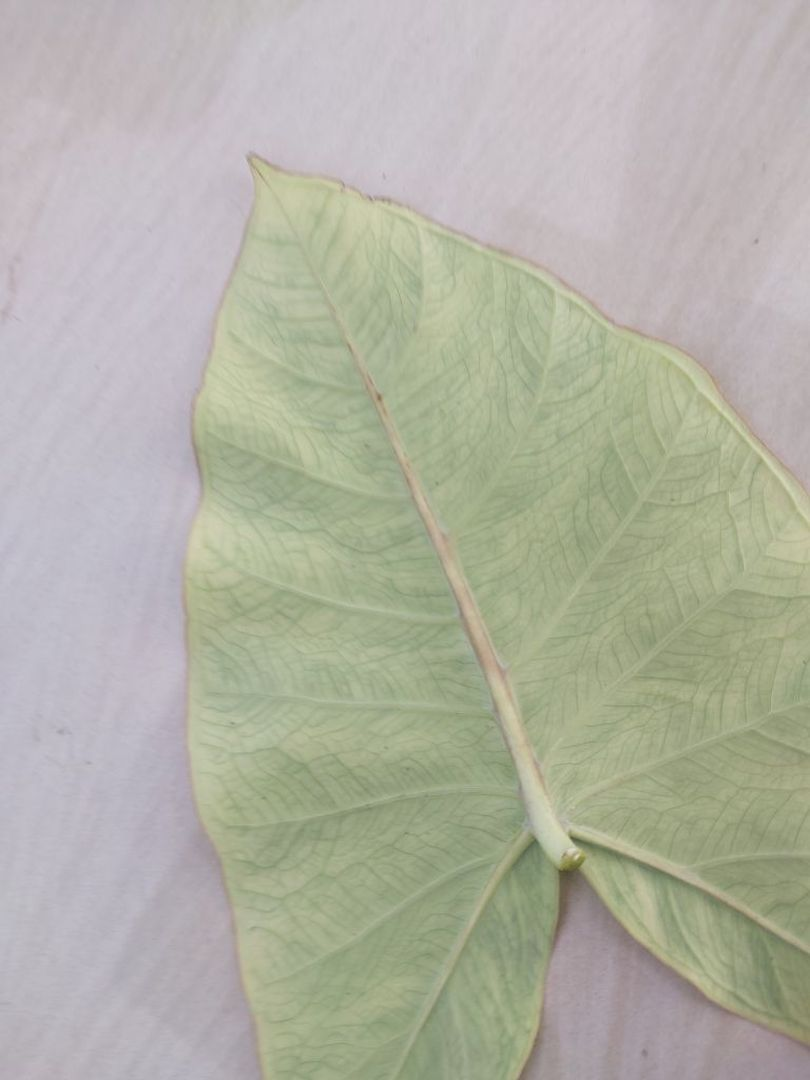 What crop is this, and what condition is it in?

taro, mosaic
